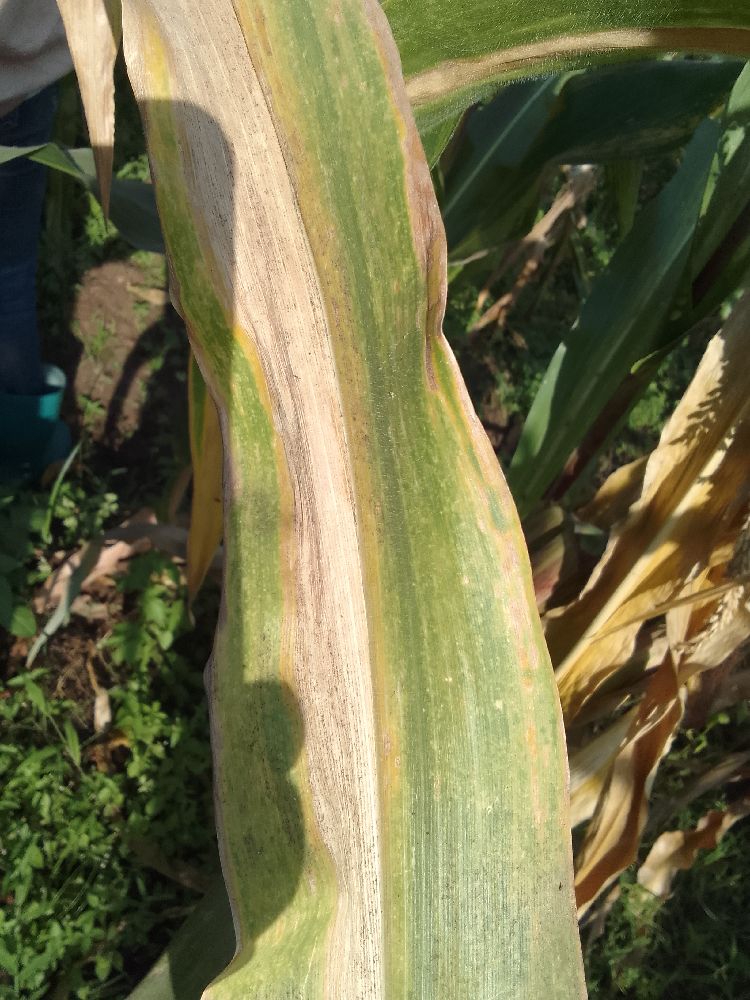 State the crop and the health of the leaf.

maize, maize lethal necrosis
